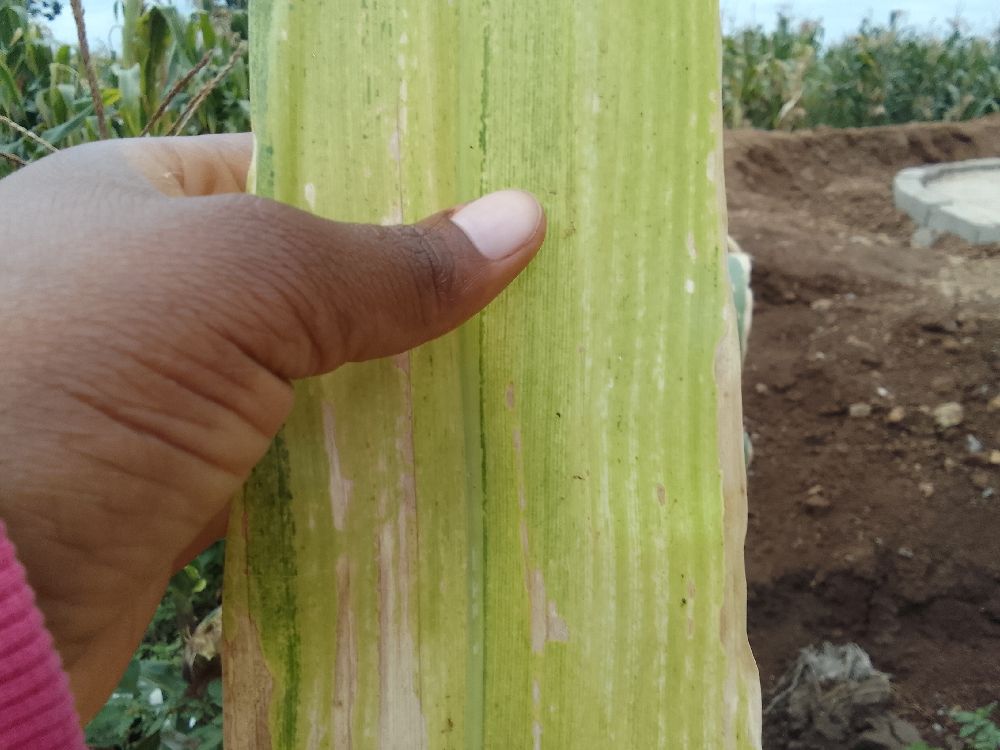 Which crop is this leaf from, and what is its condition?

maize, maize lethal necrosis
